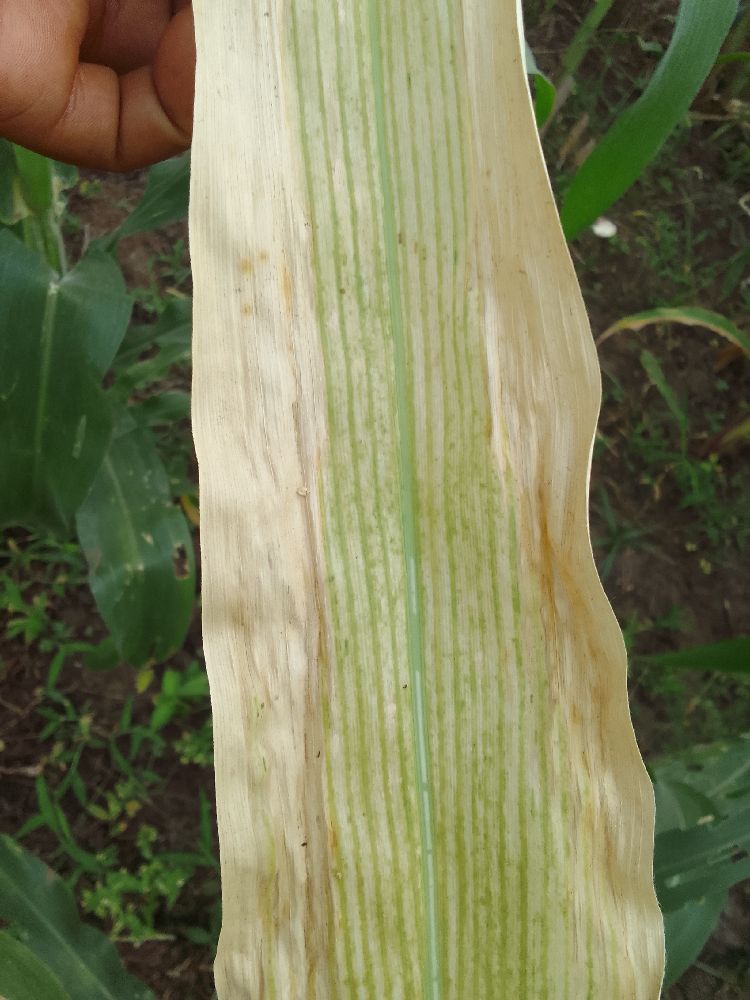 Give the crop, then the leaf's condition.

maize, maize lethal necrosis
